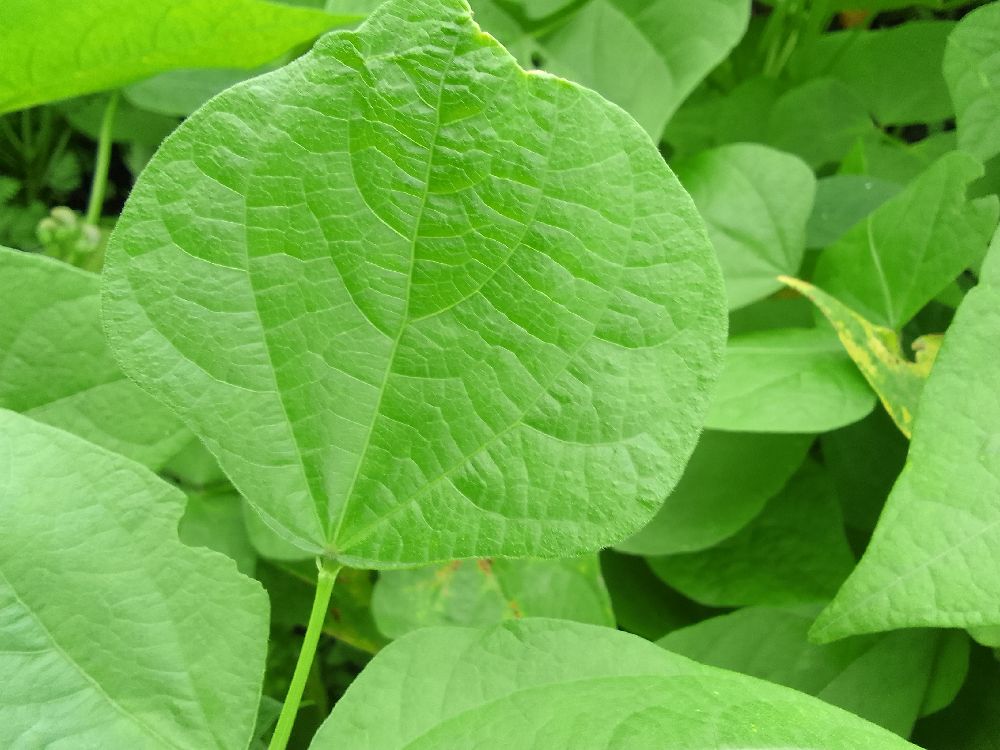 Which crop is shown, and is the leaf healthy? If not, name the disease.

common bean, healthy
